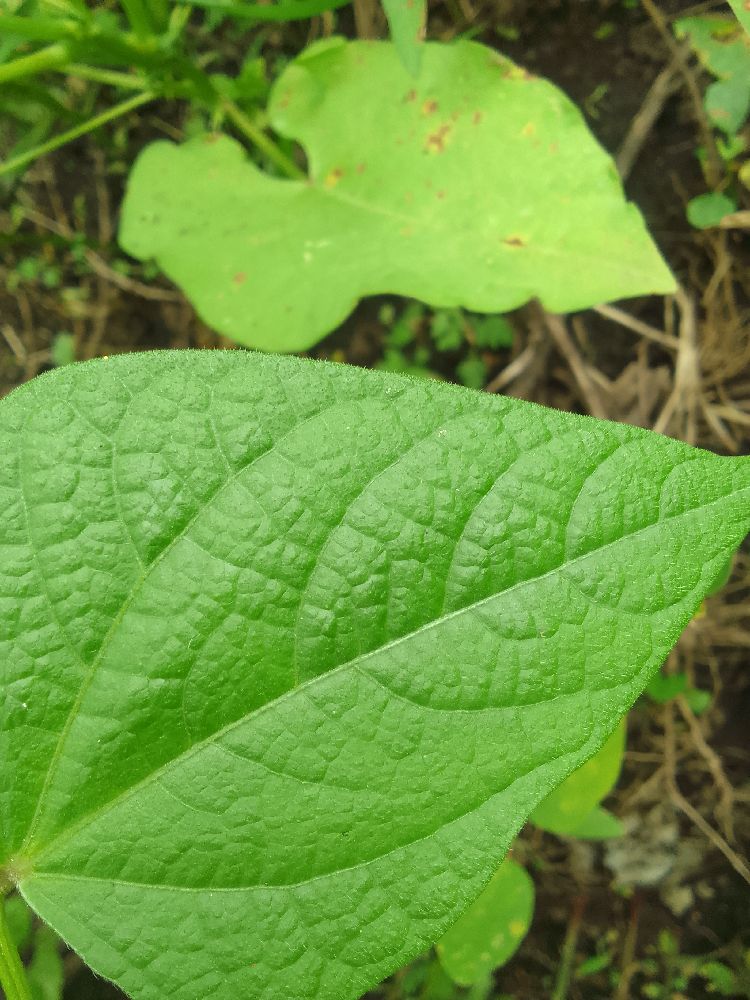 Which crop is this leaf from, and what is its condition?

common bean, healthy
